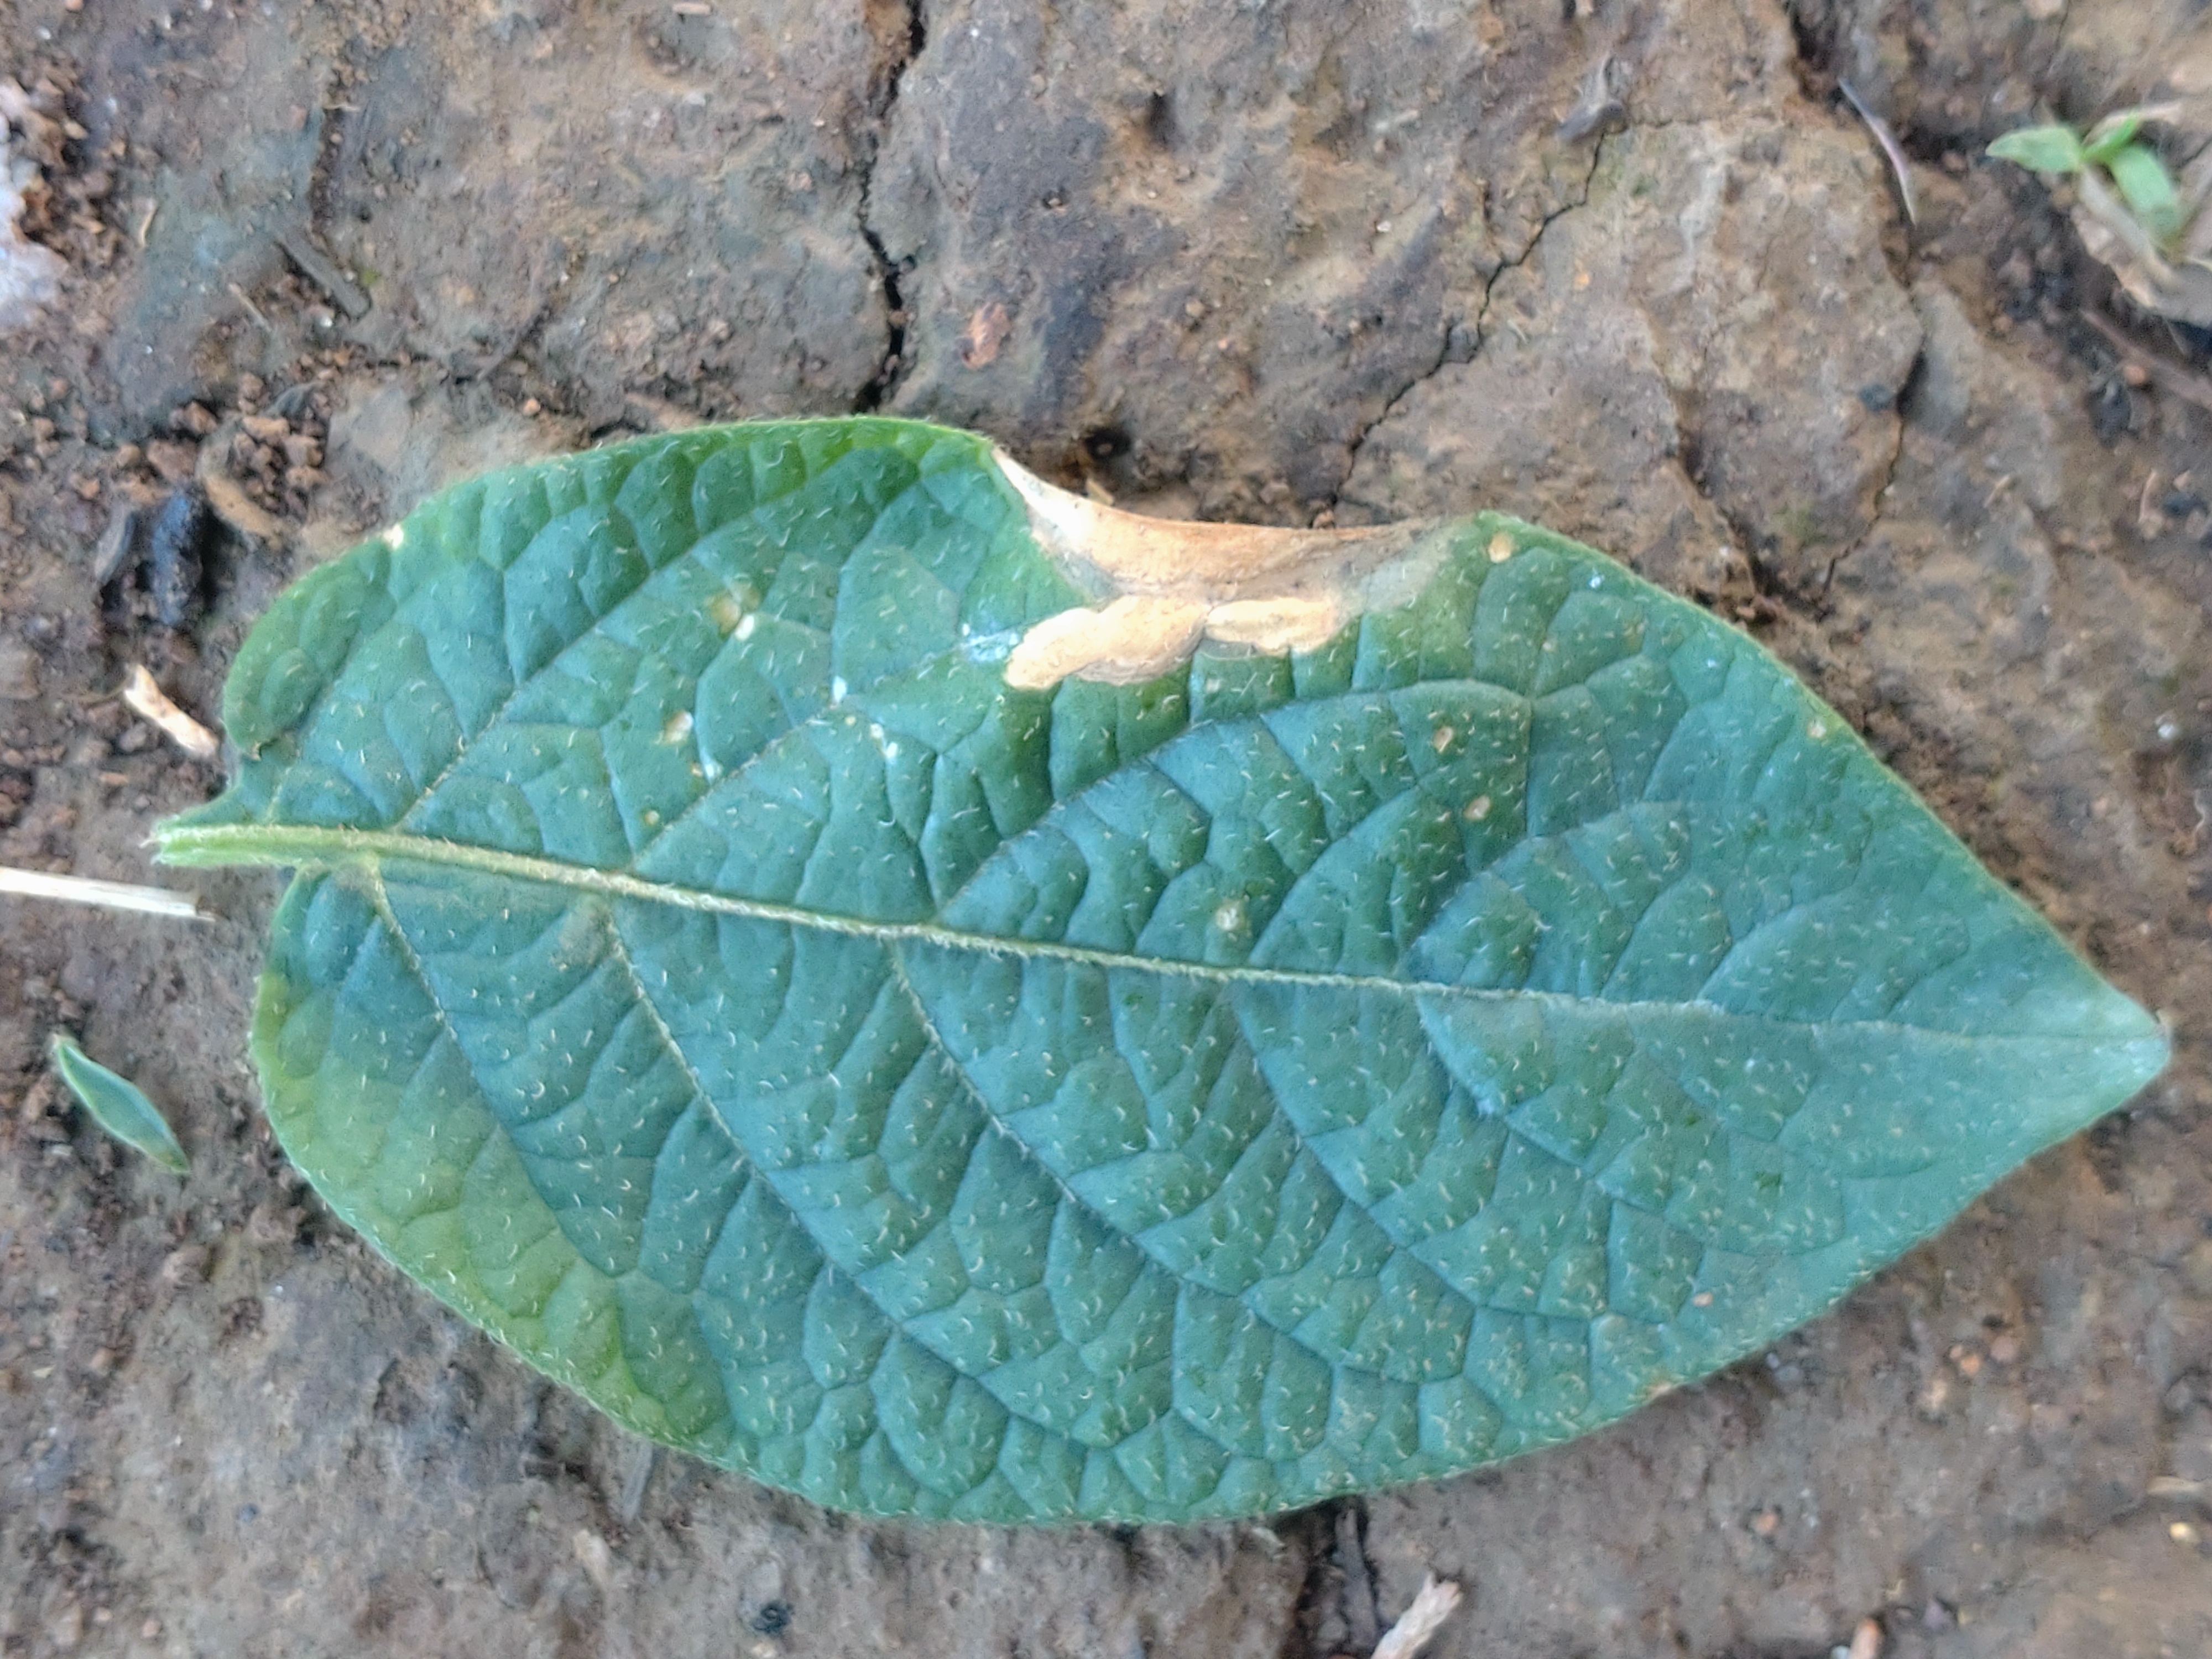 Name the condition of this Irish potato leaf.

early blight
